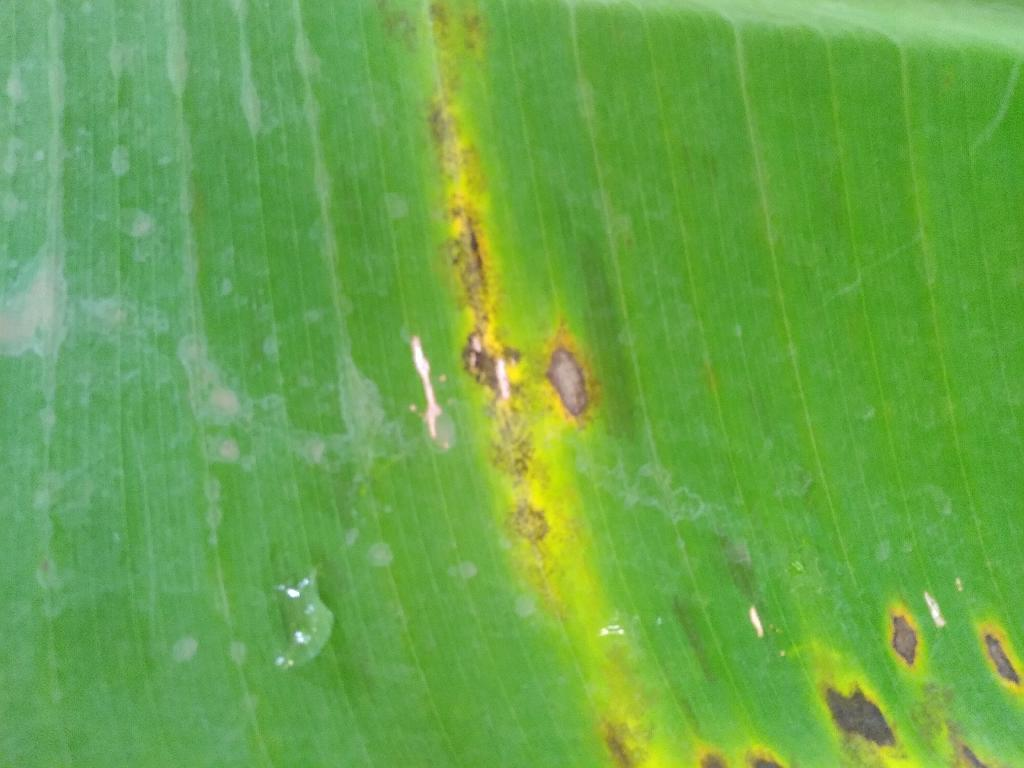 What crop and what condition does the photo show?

banana, black sigatoka
